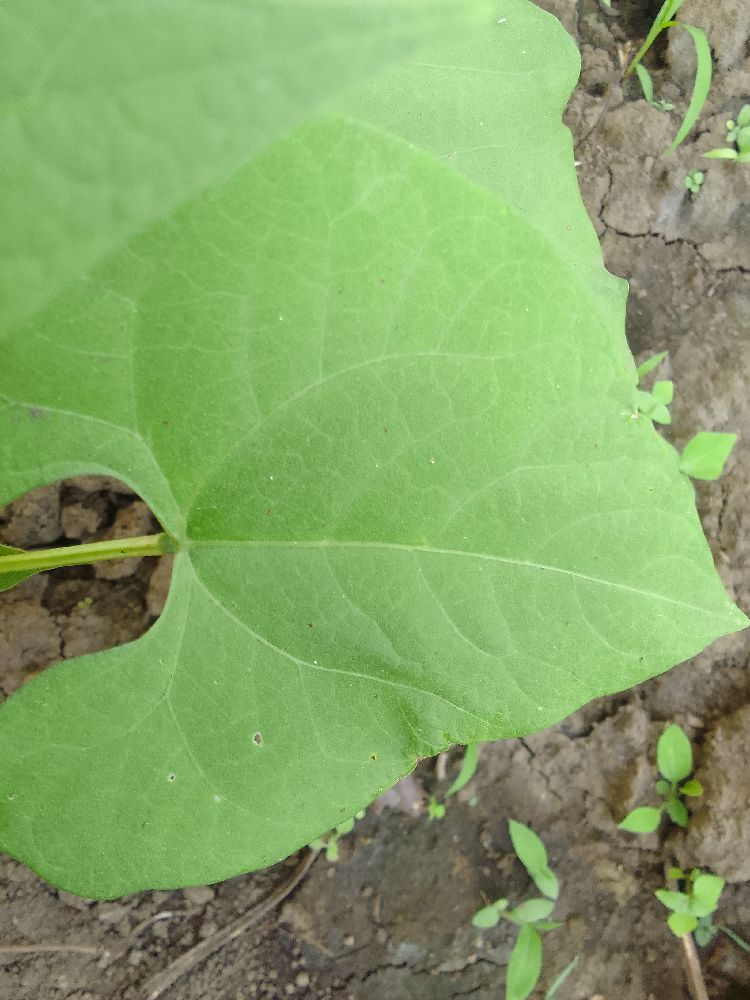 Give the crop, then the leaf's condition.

common bean, healthy
